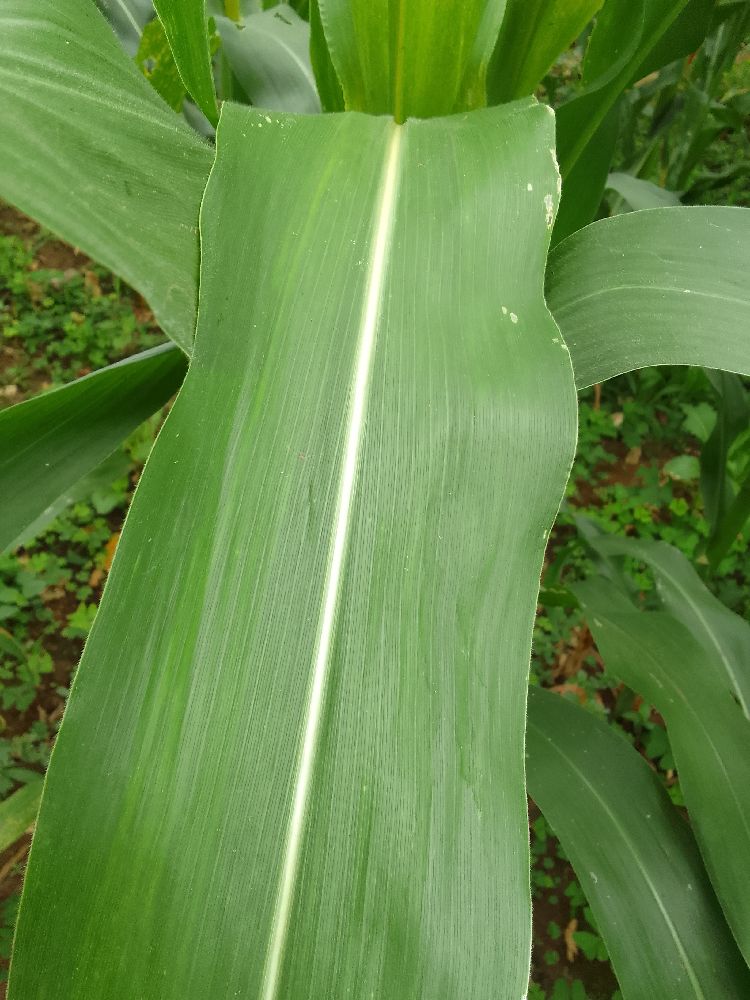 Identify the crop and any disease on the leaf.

maize, healthy
